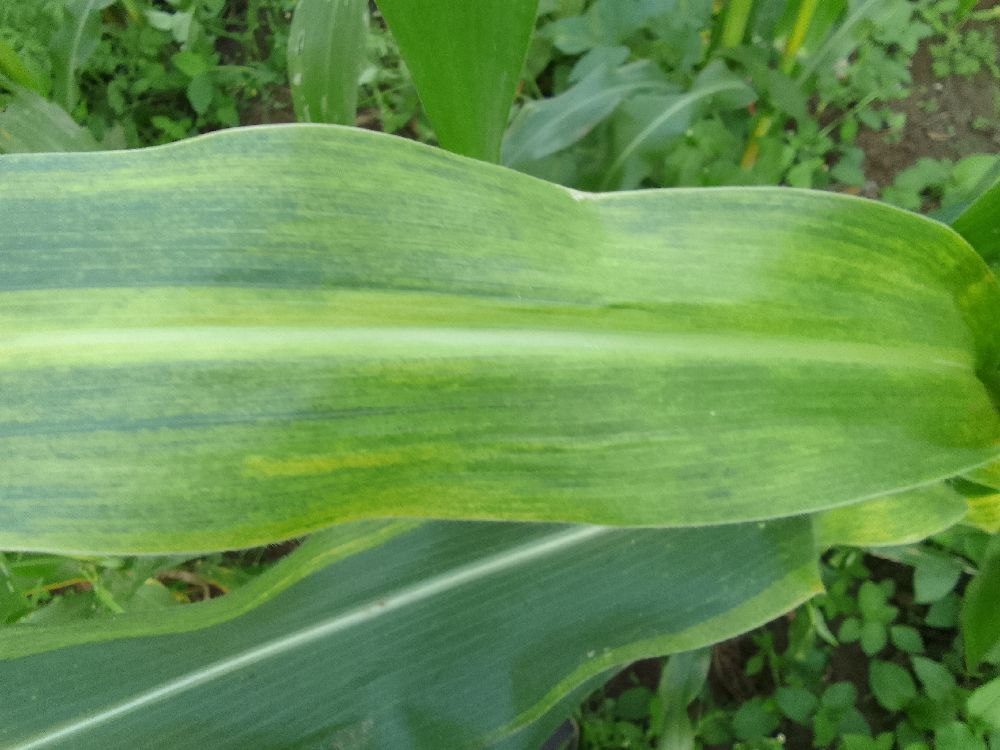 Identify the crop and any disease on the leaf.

maize, maize lethal necrosis
